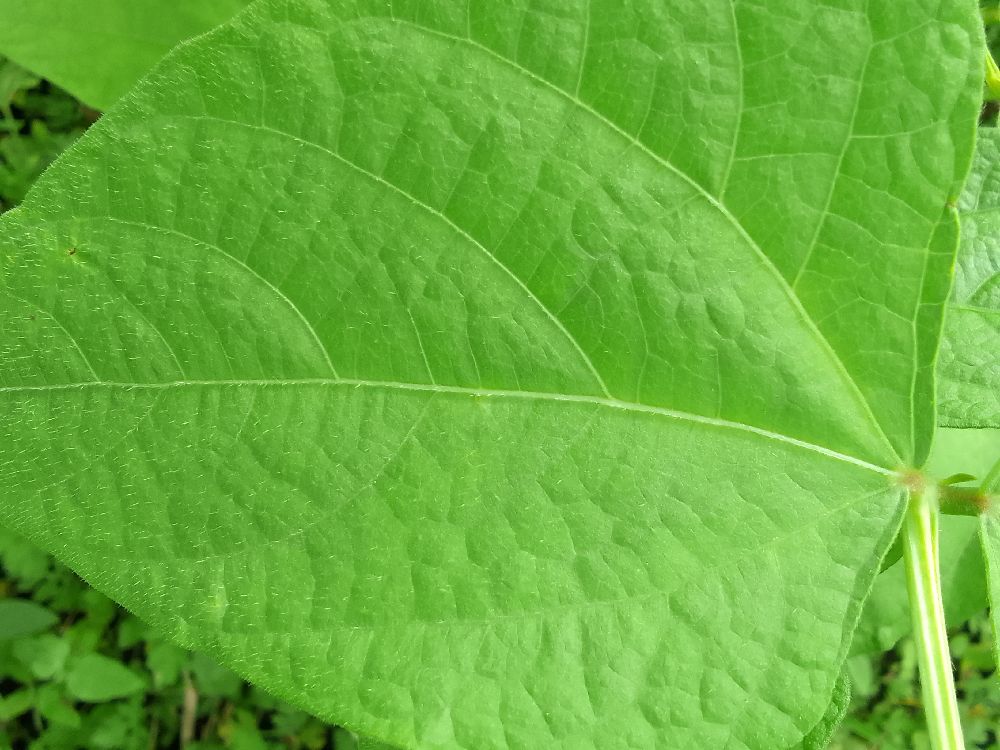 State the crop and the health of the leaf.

common bean, healthy
